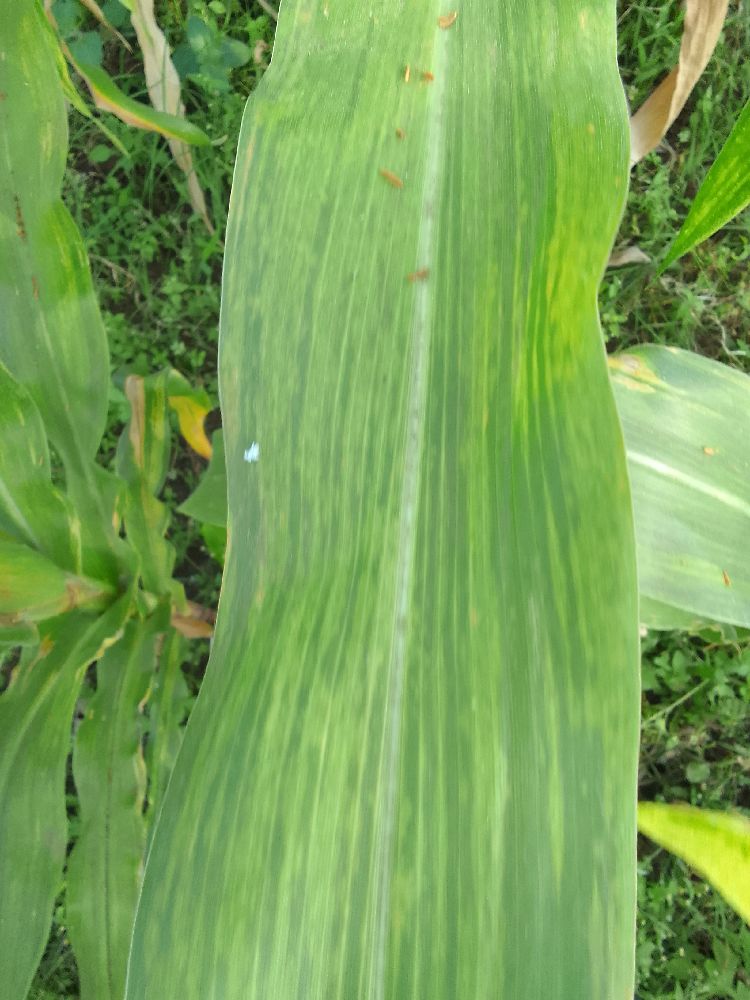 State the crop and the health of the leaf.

maize, maize lethal necrosis
